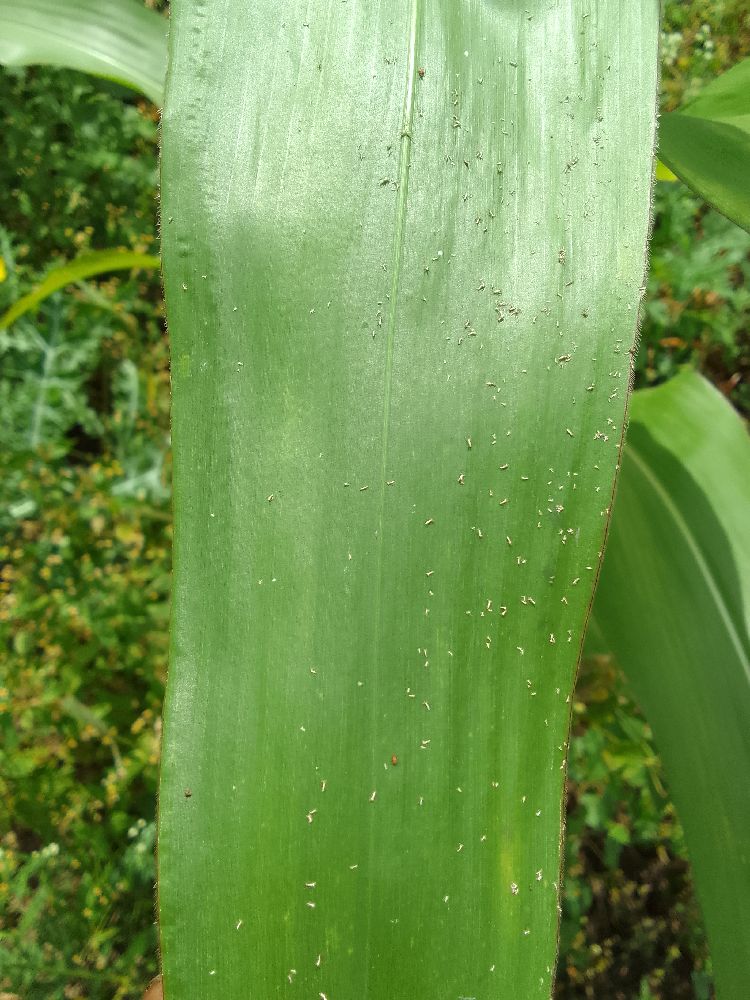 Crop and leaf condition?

maize, healthy
